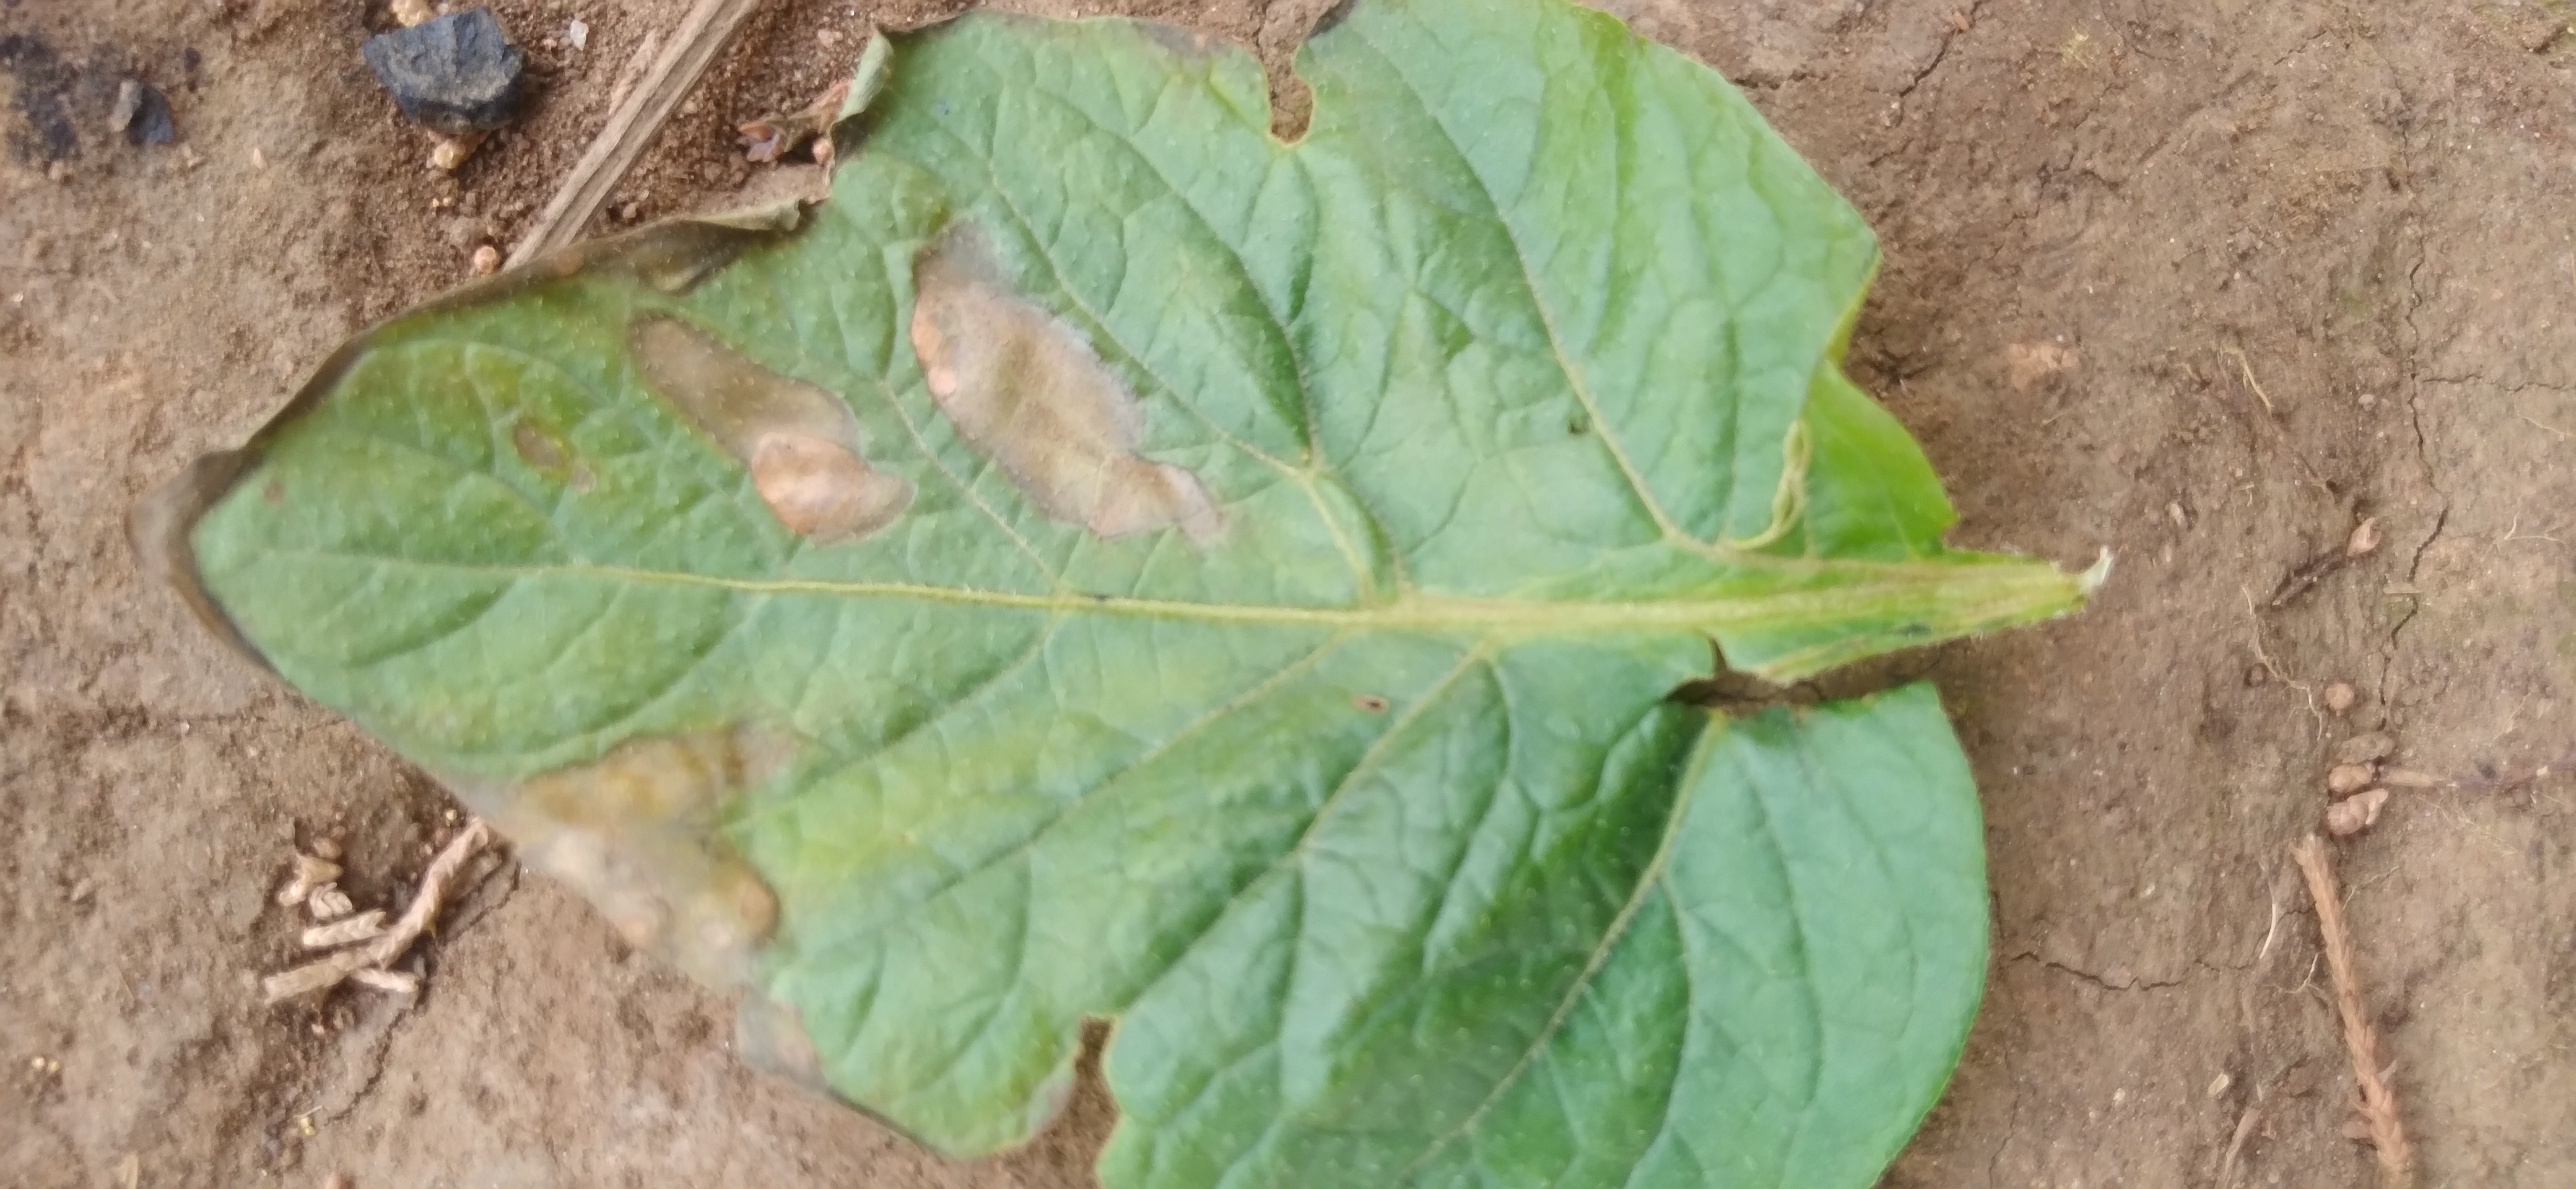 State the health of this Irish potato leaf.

early blight
